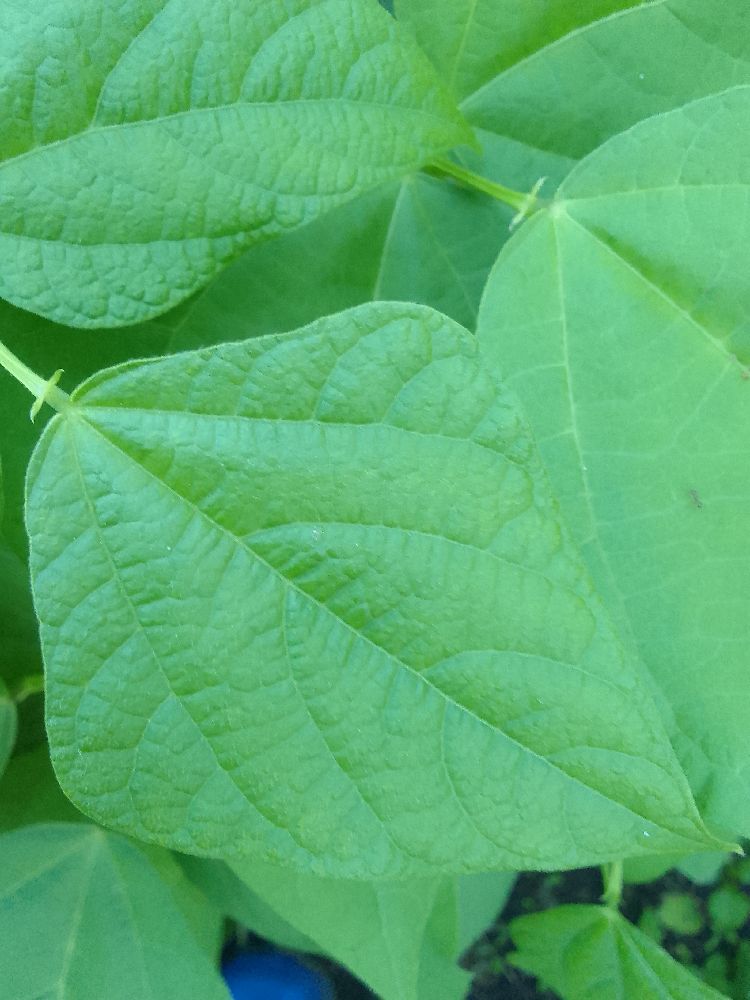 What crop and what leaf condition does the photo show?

common bean, healthy
